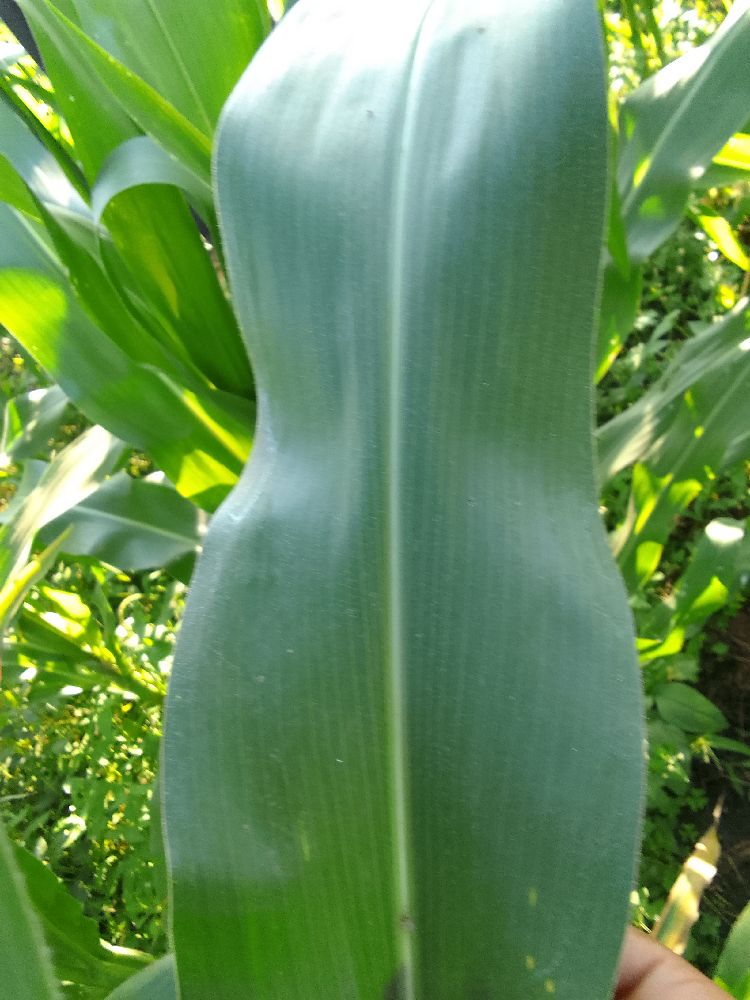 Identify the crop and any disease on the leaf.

maize, healthy
